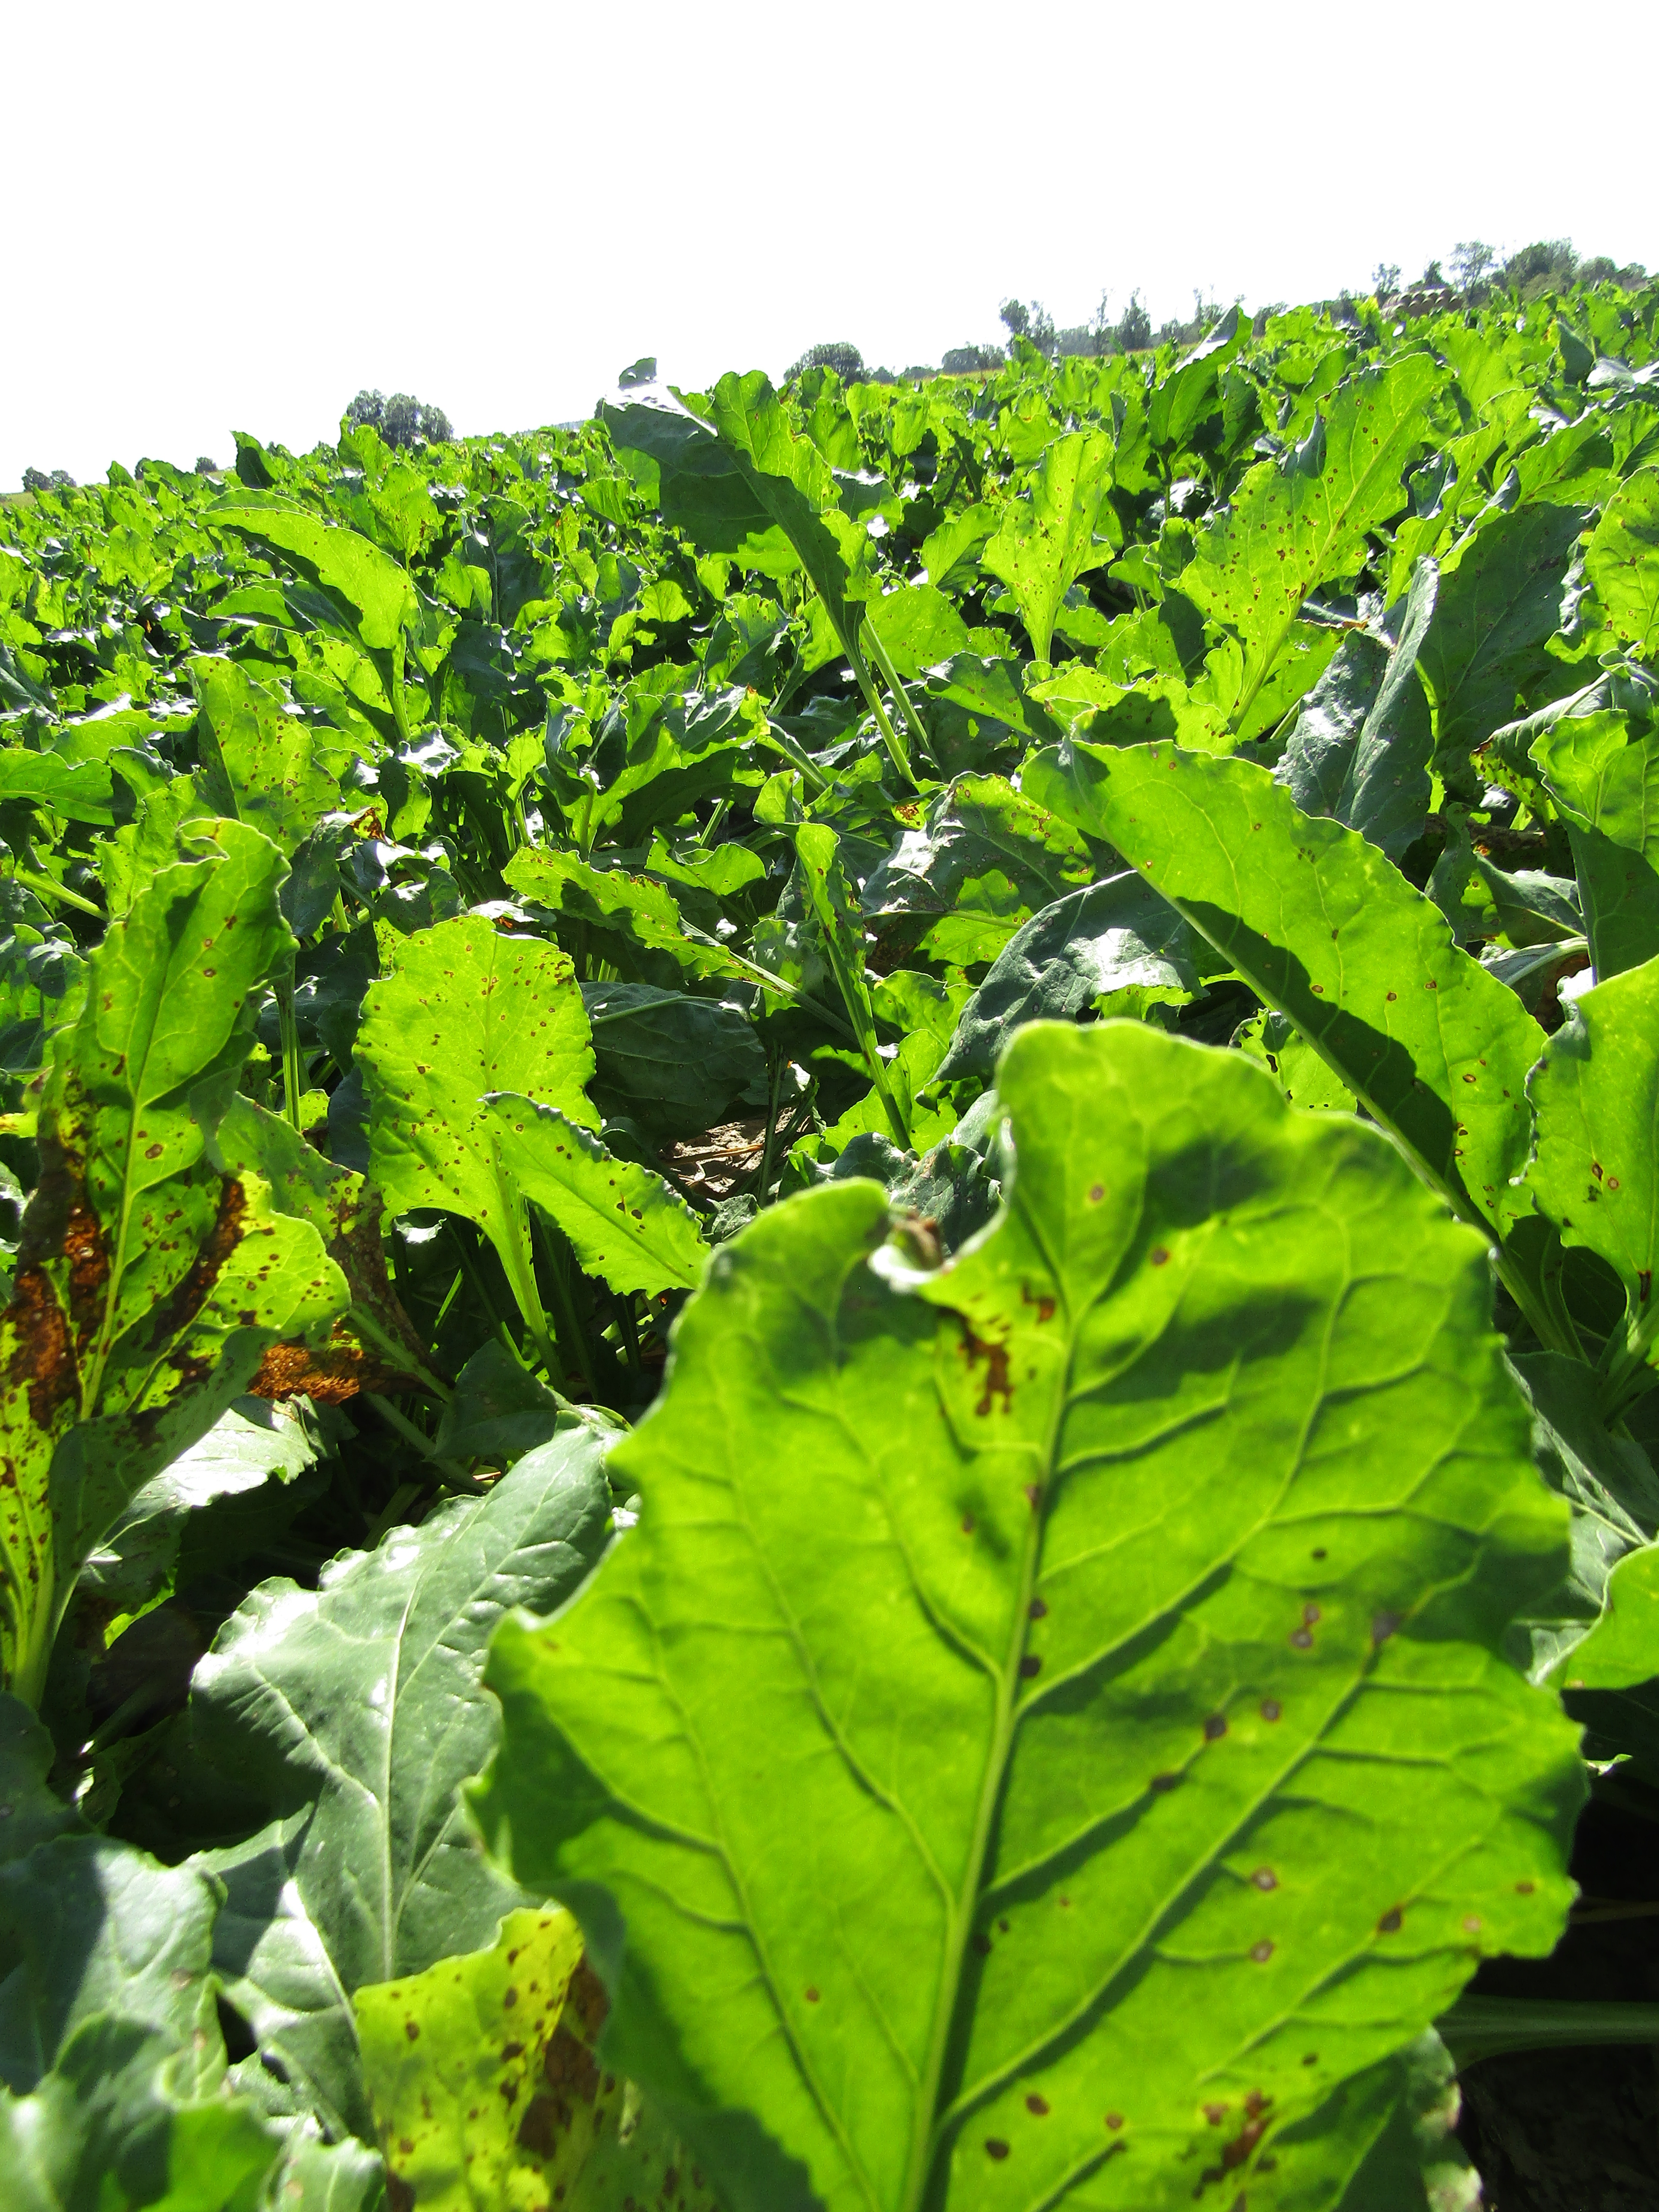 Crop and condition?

beet, cercospora
